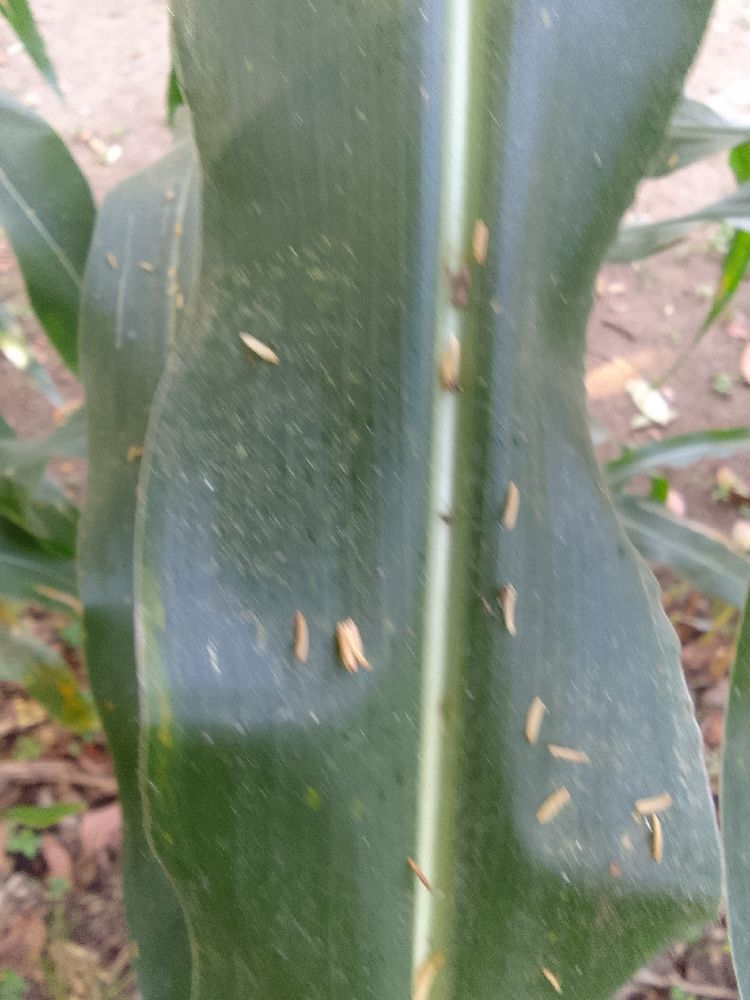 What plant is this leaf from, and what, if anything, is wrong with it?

maize, healthy
